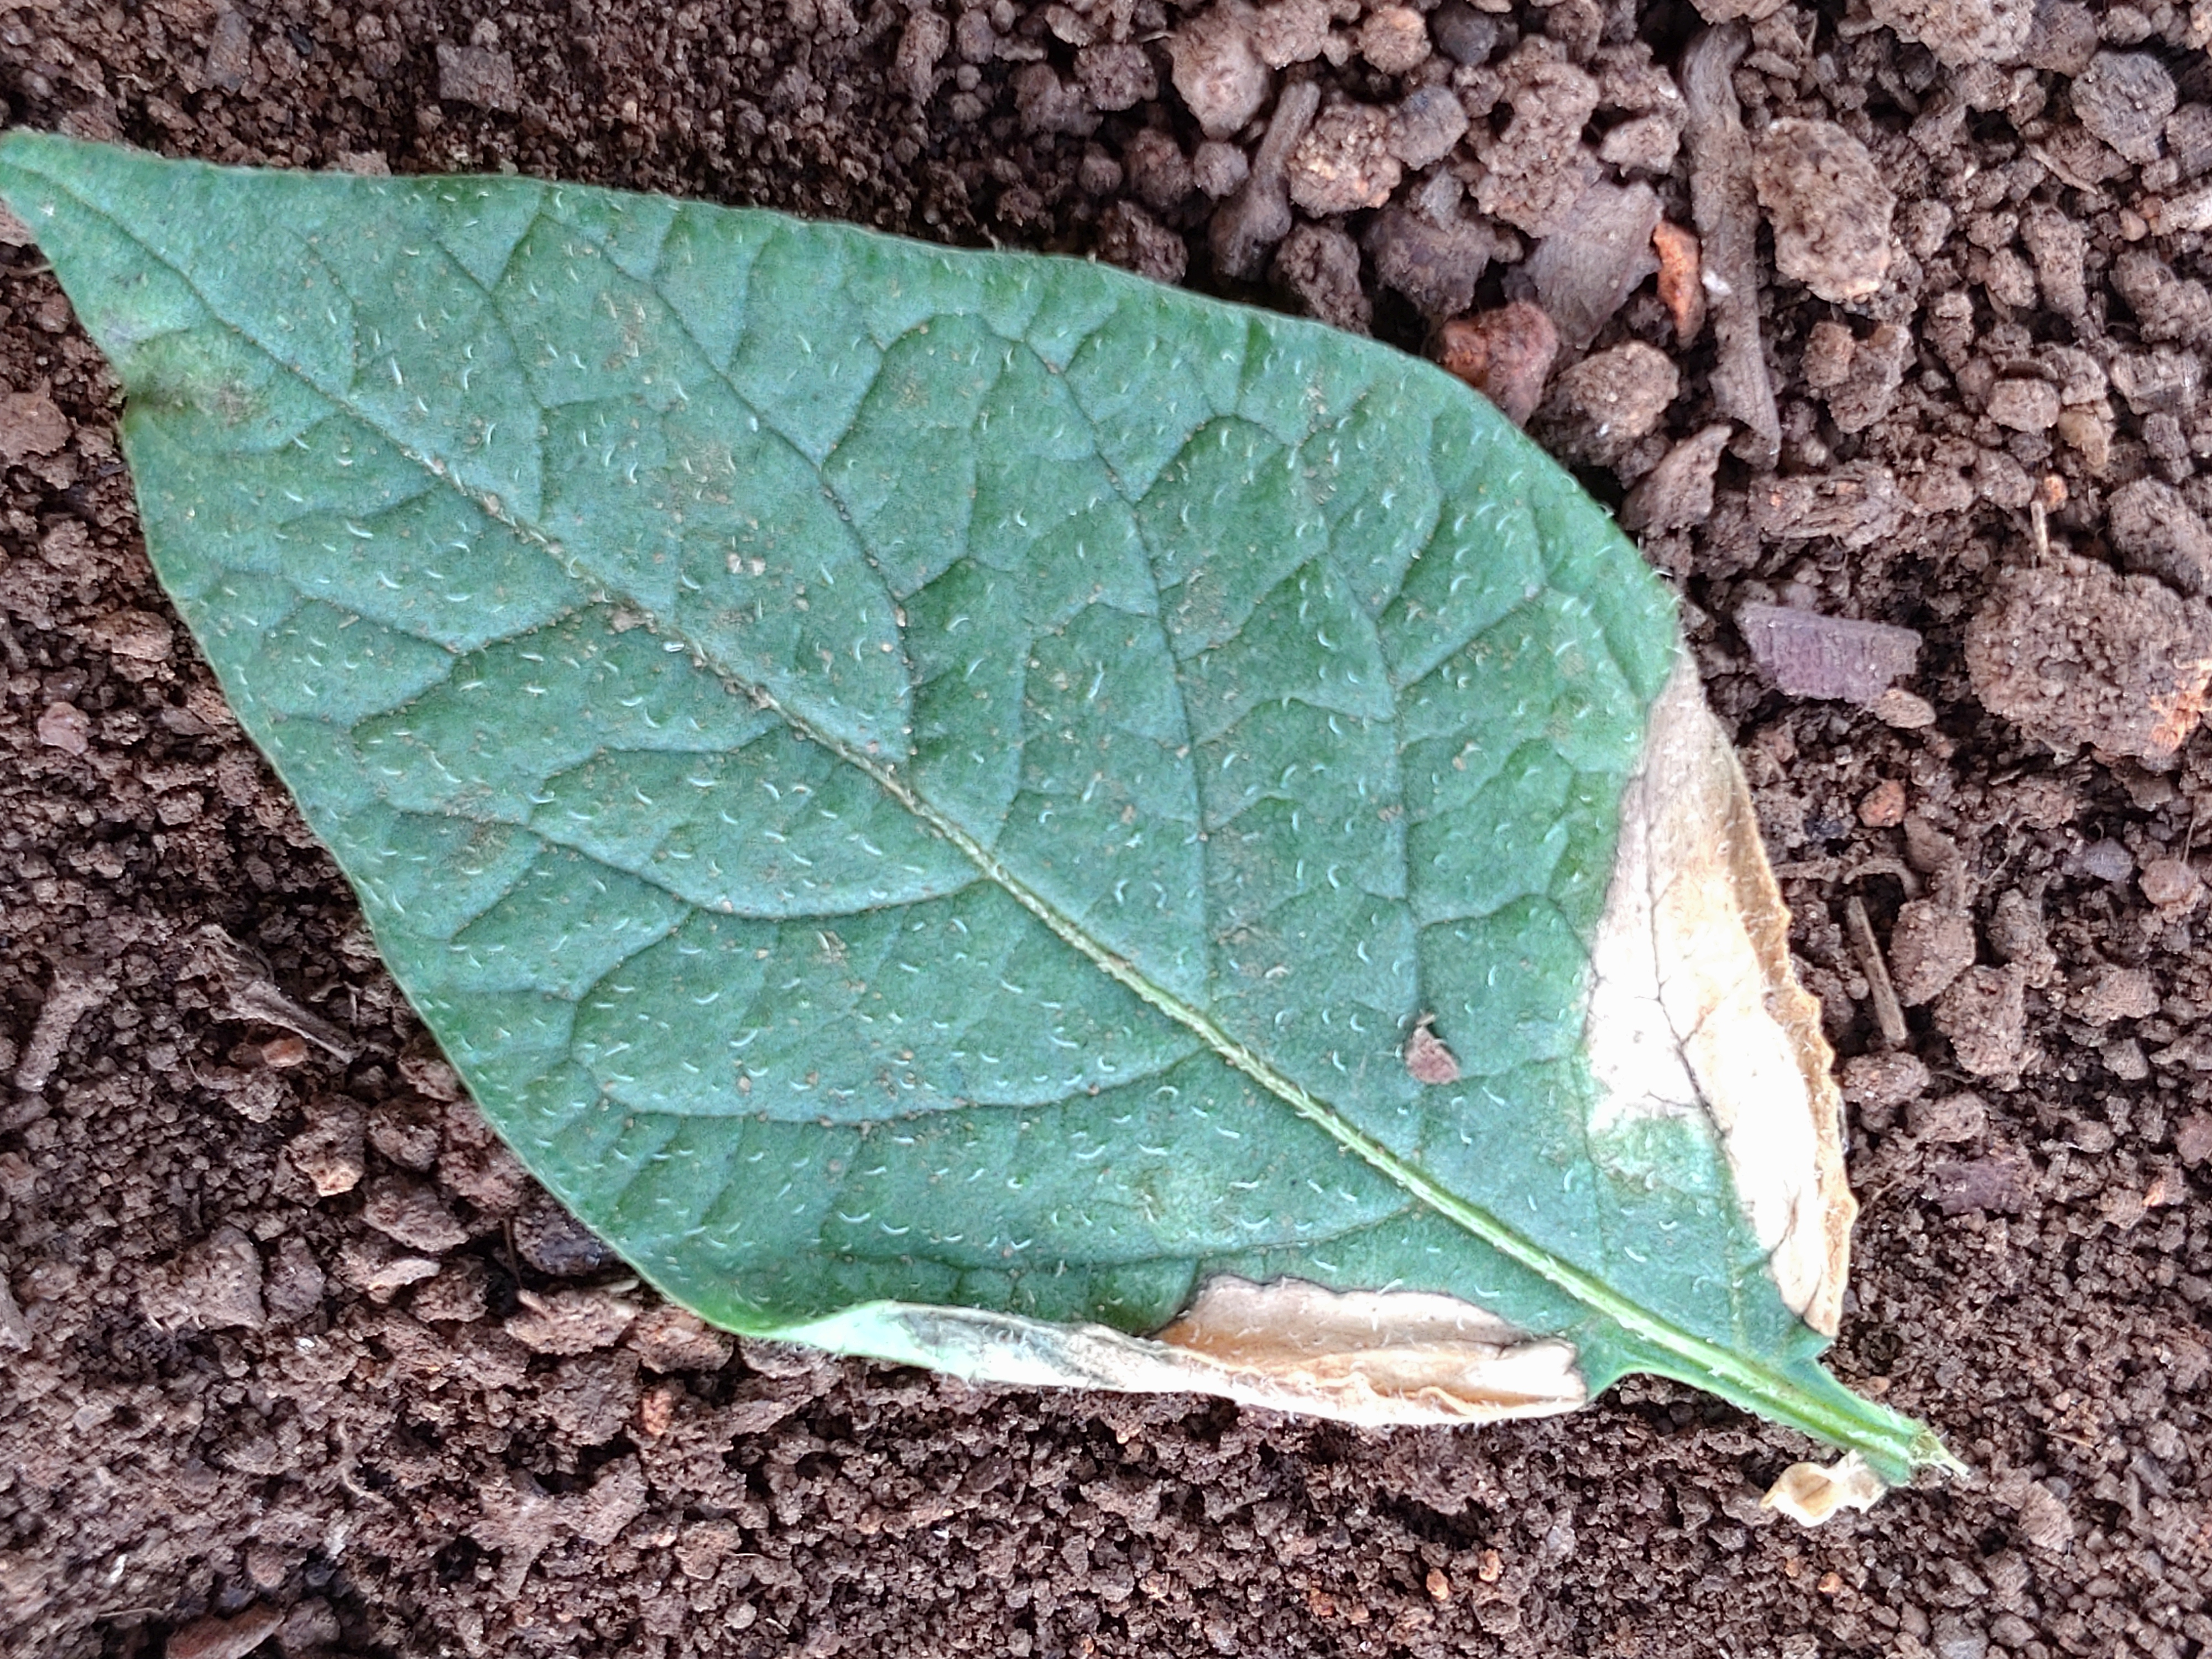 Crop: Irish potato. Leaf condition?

early blight
